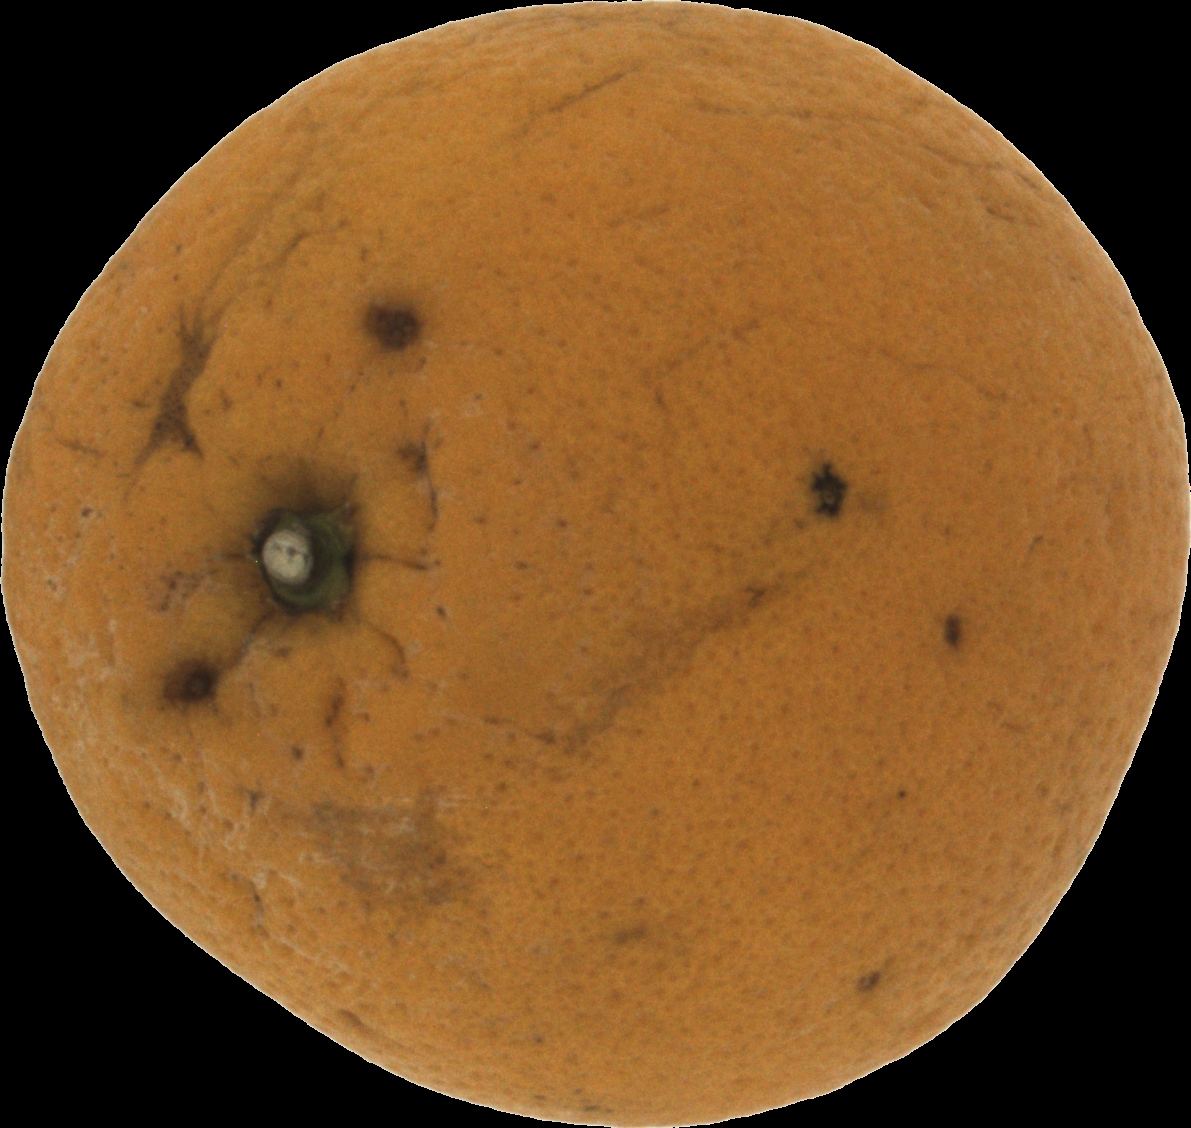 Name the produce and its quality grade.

orange, bad
